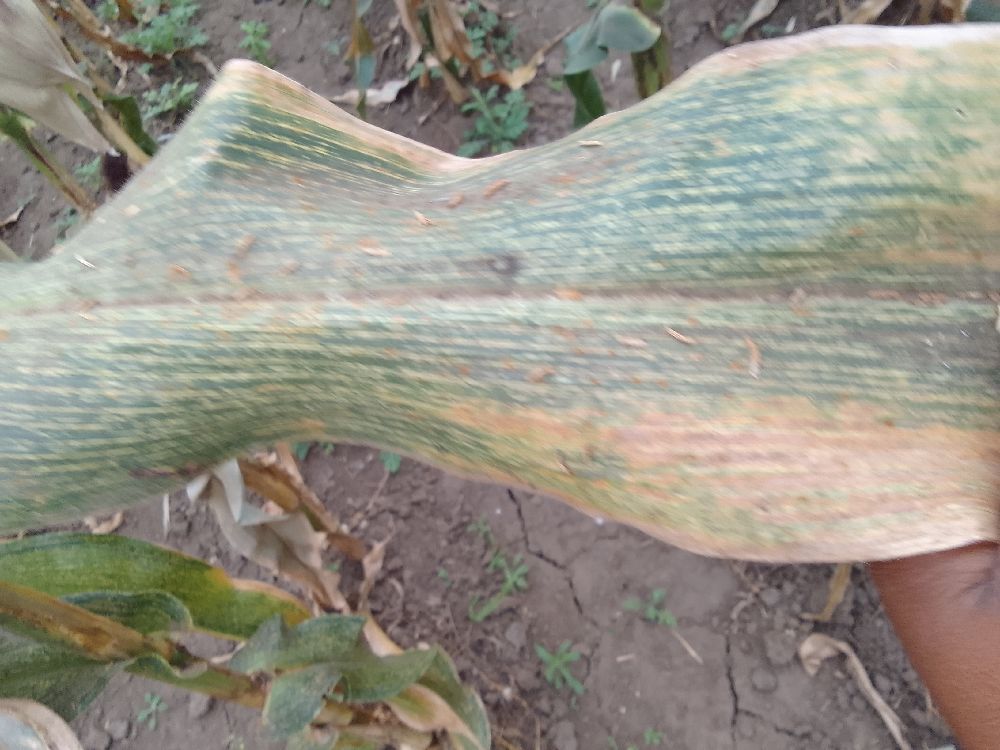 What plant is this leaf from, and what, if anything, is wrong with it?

maize, maize streak virus
